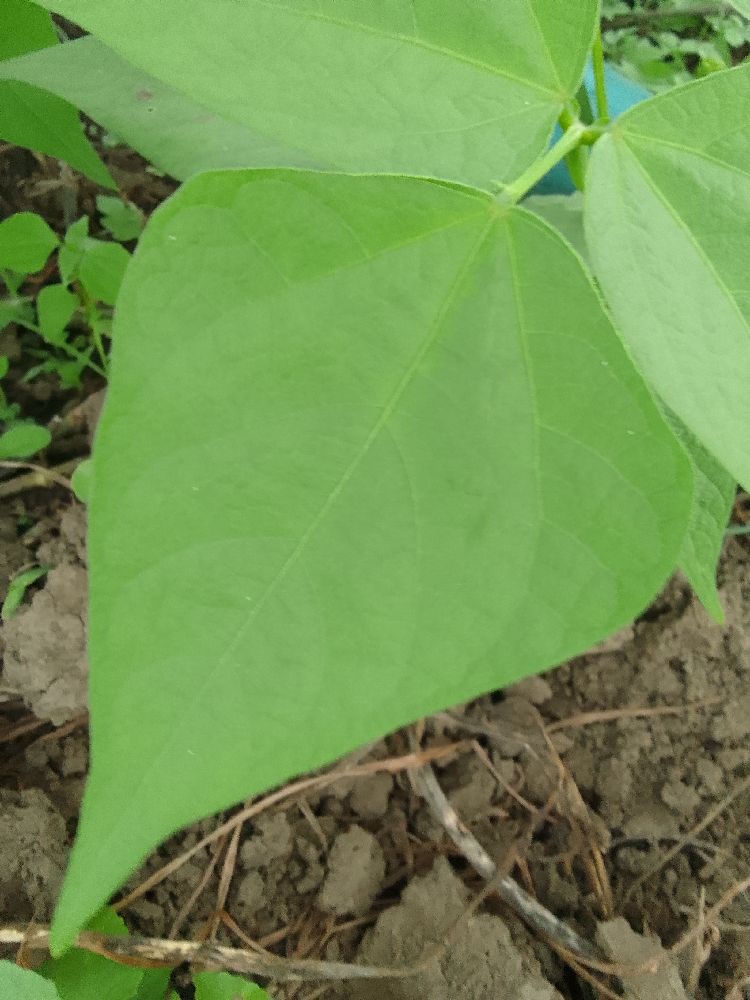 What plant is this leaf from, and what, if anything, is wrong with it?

common bean, healthy
